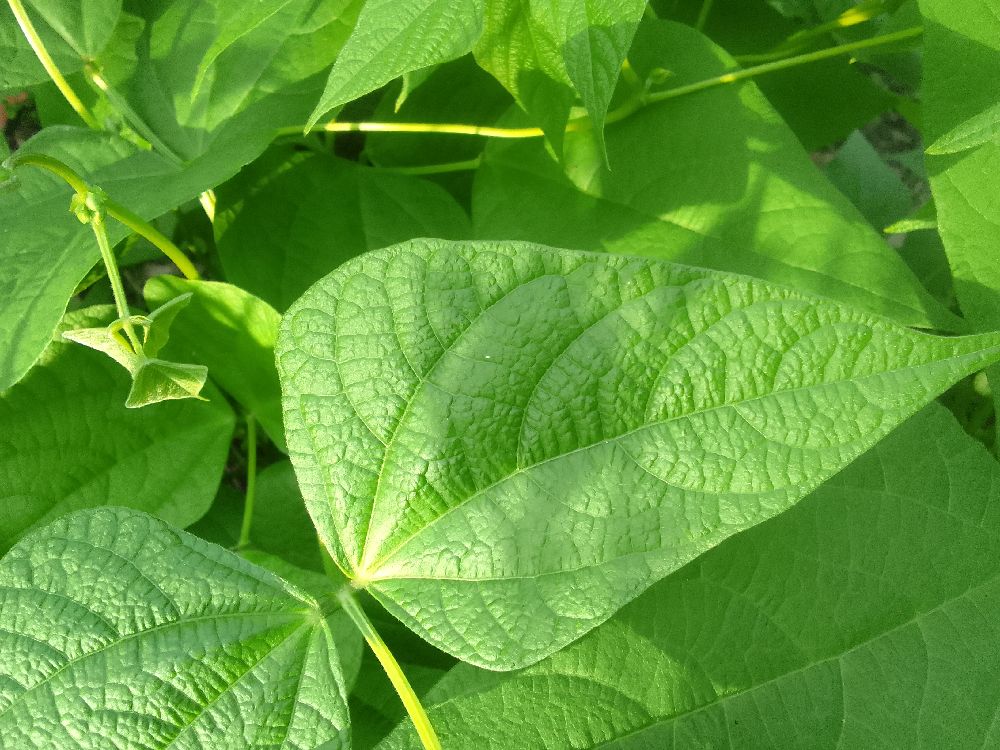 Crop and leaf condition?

common bean, healthy
